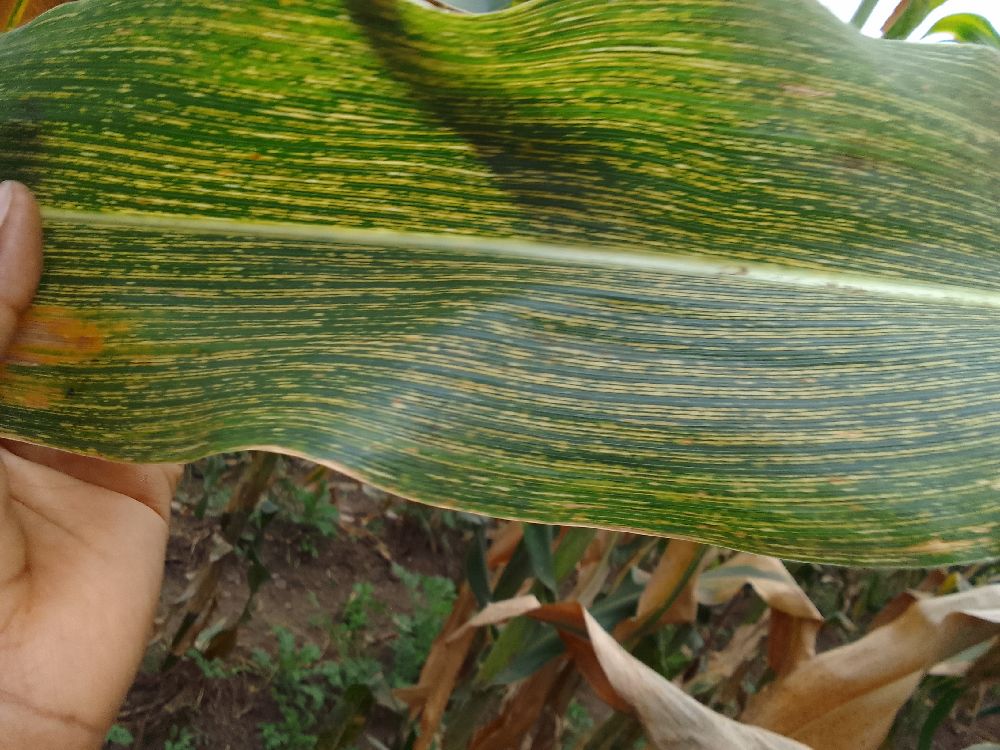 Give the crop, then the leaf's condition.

maize, maize streak virus
